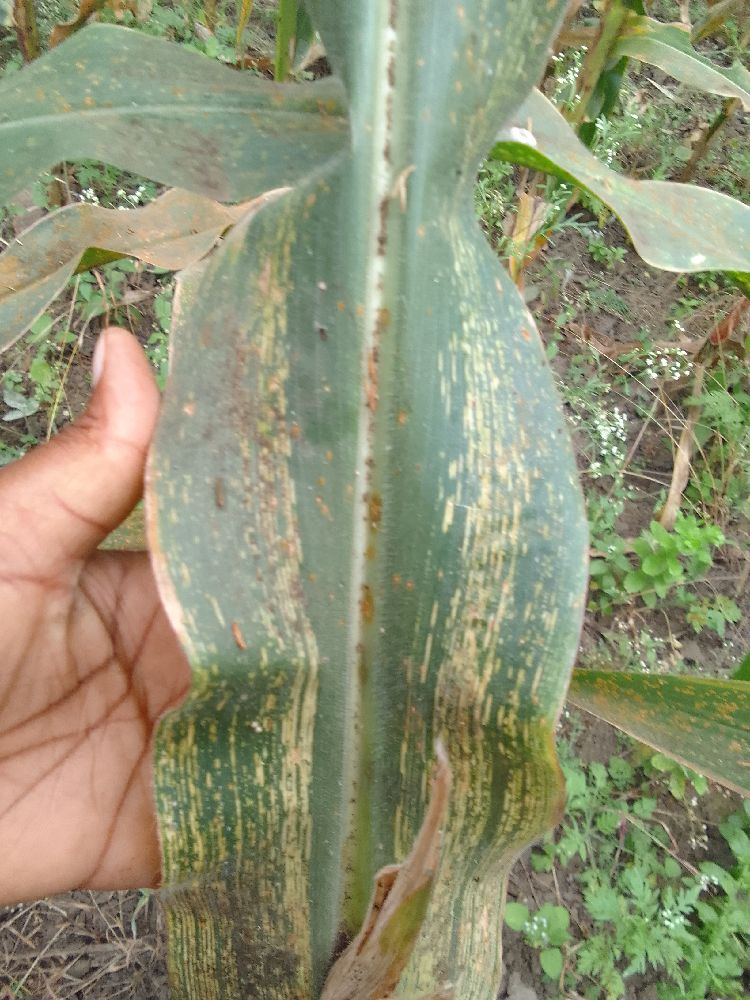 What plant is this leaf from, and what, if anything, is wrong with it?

maize, maize streak virus
